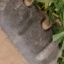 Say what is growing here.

grass
